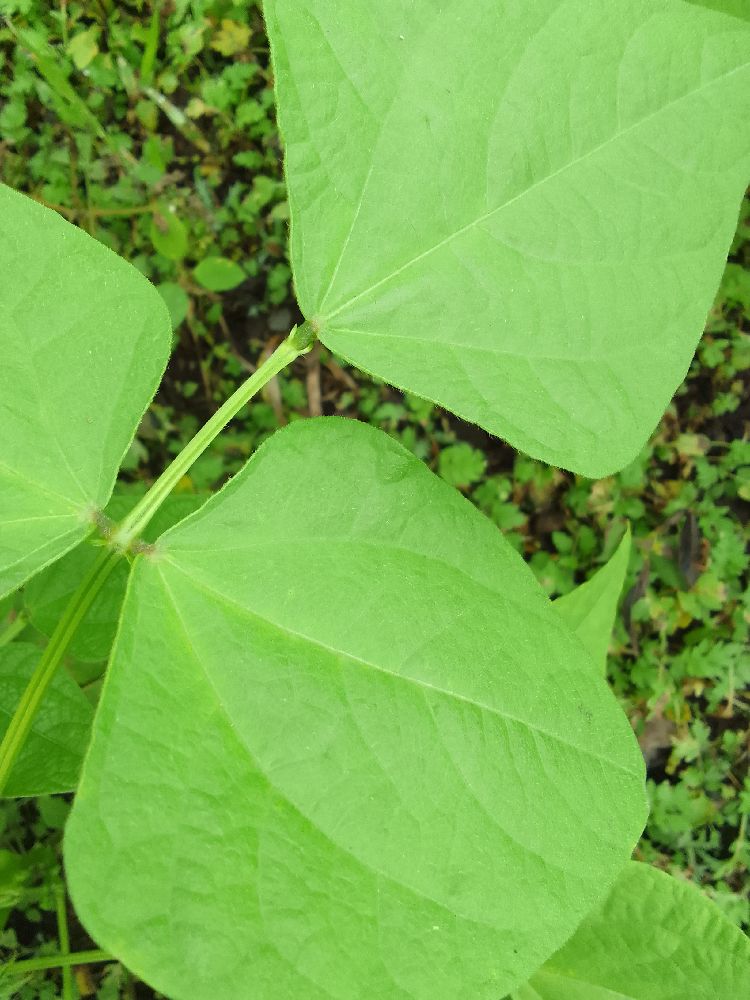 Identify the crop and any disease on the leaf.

common bean, healthy
